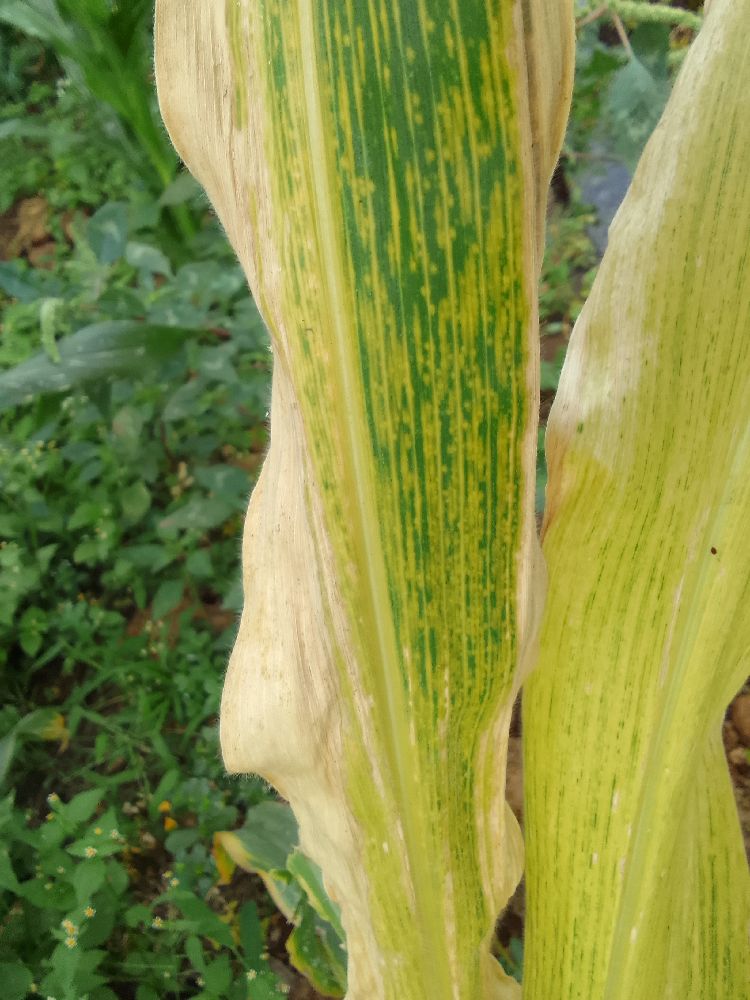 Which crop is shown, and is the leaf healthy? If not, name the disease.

maize, maize lethal necrosis
